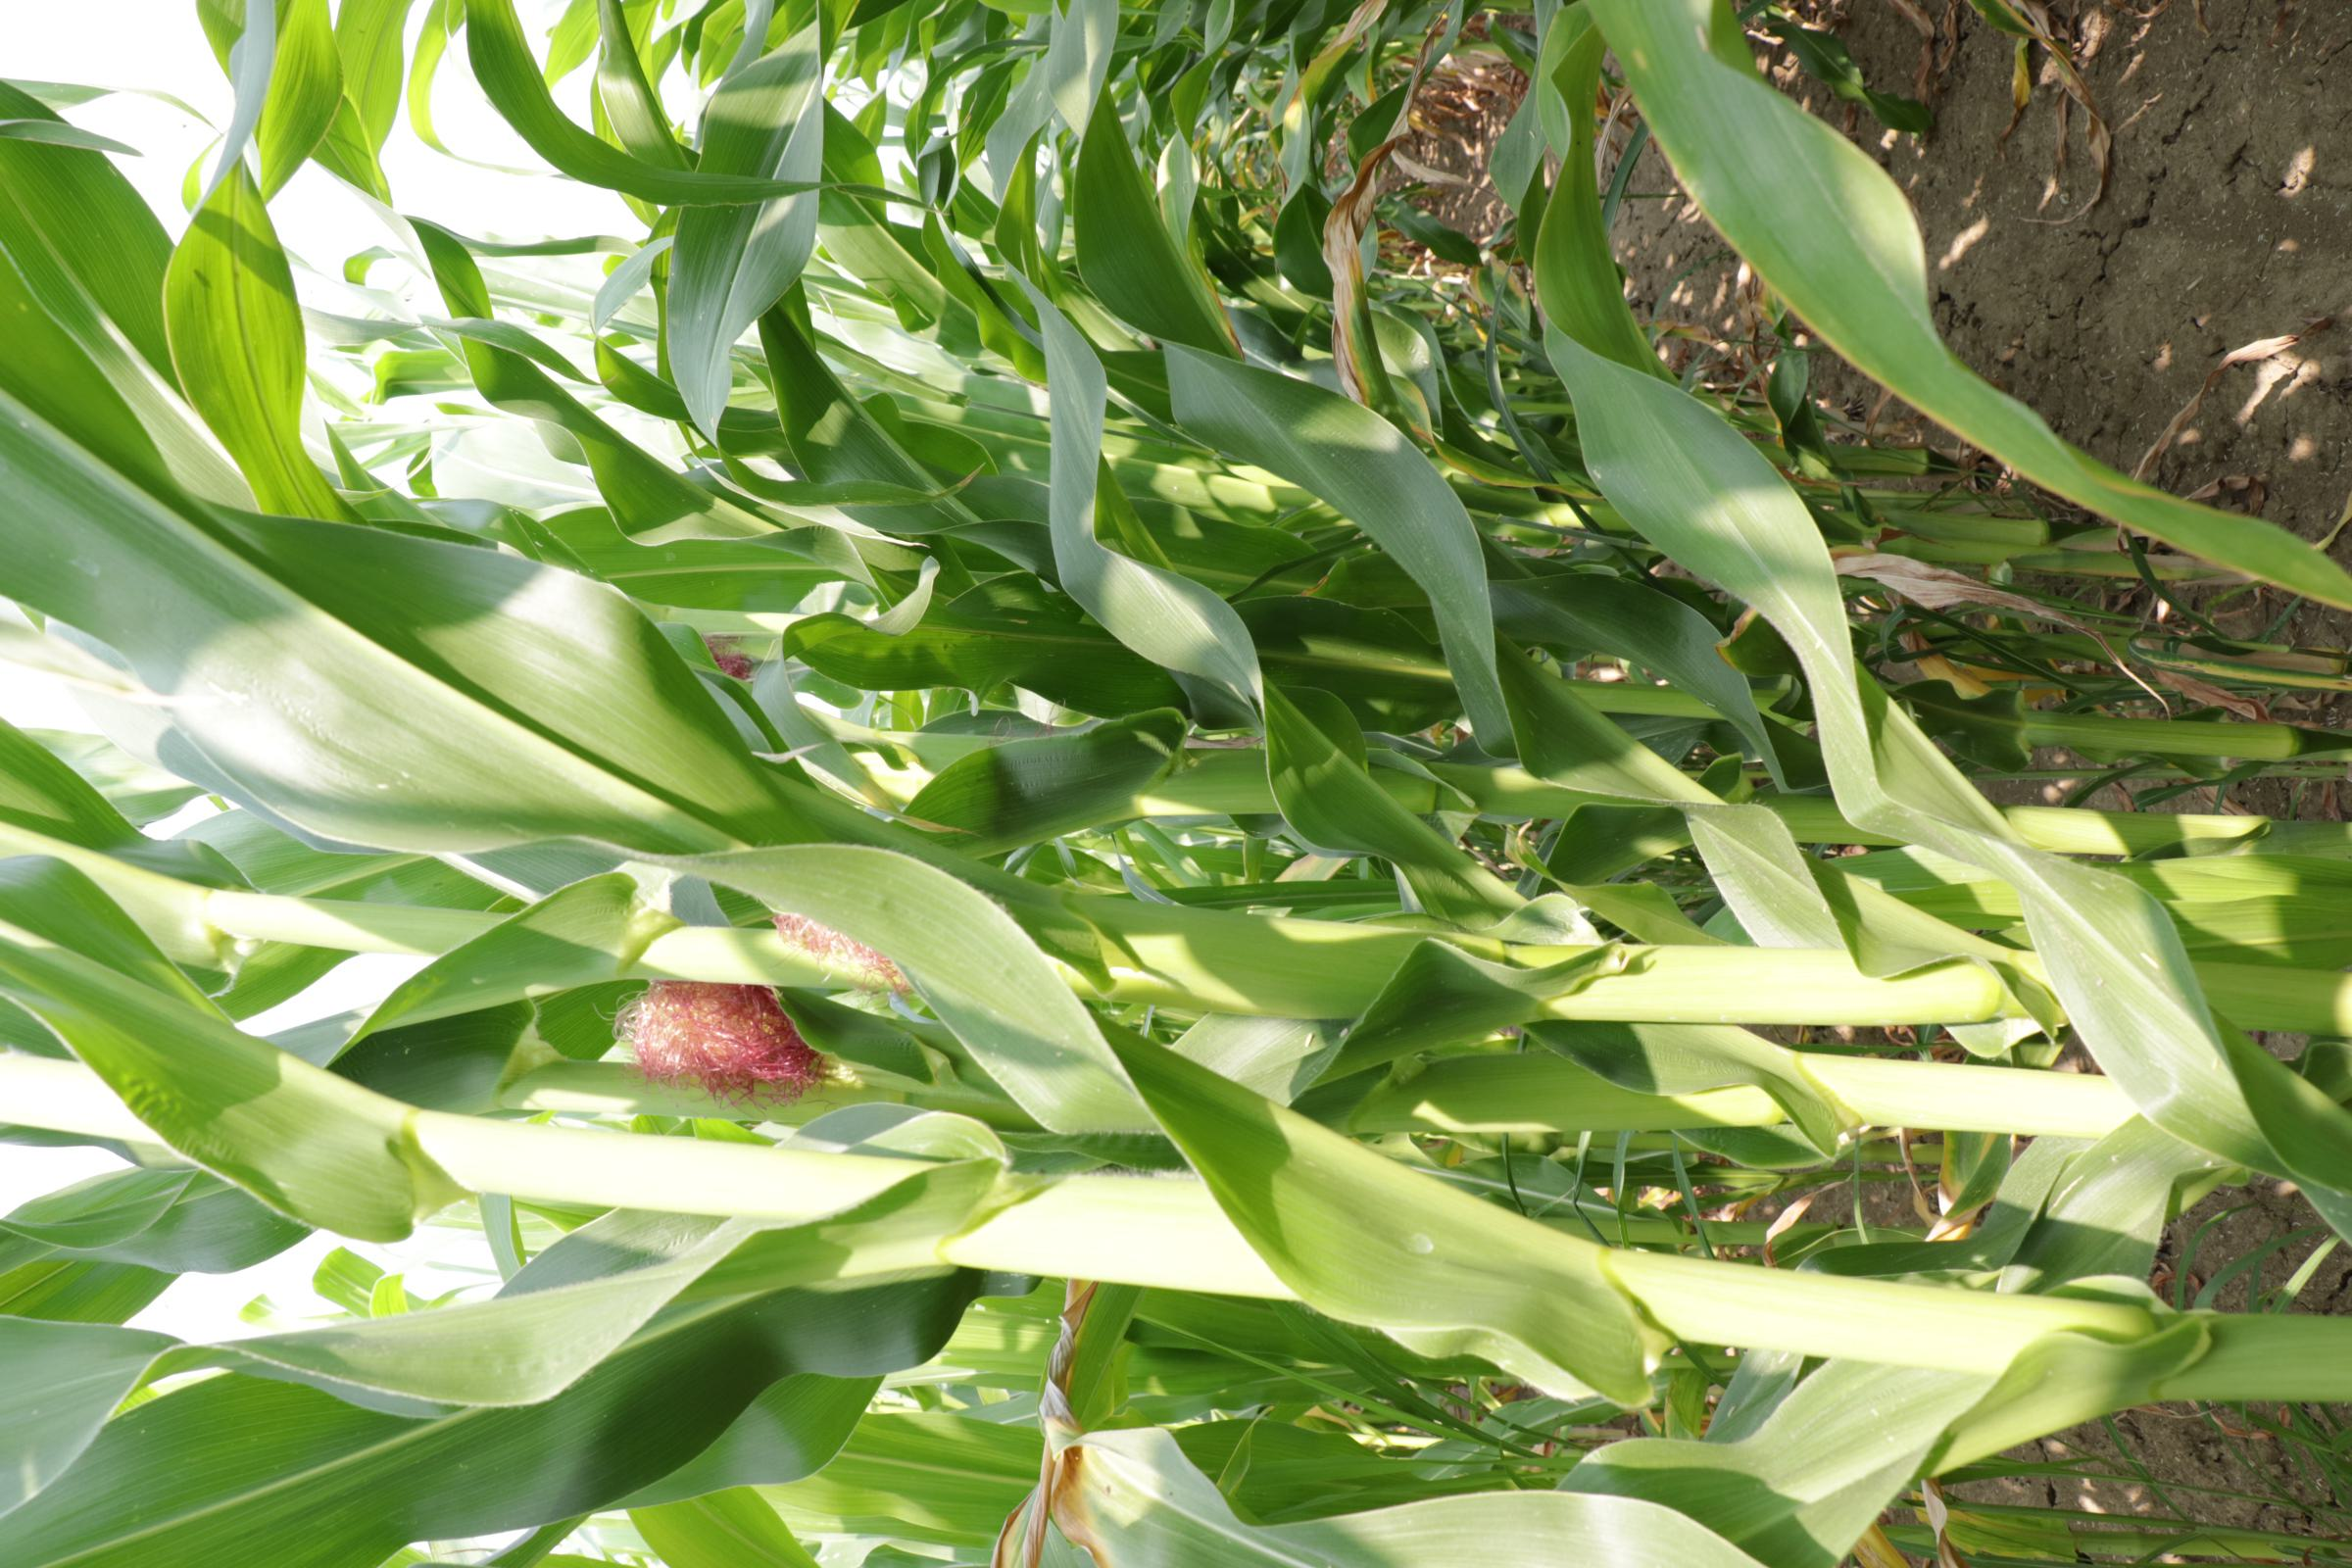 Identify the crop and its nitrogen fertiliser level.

maize, full nitrogen fertilisation
